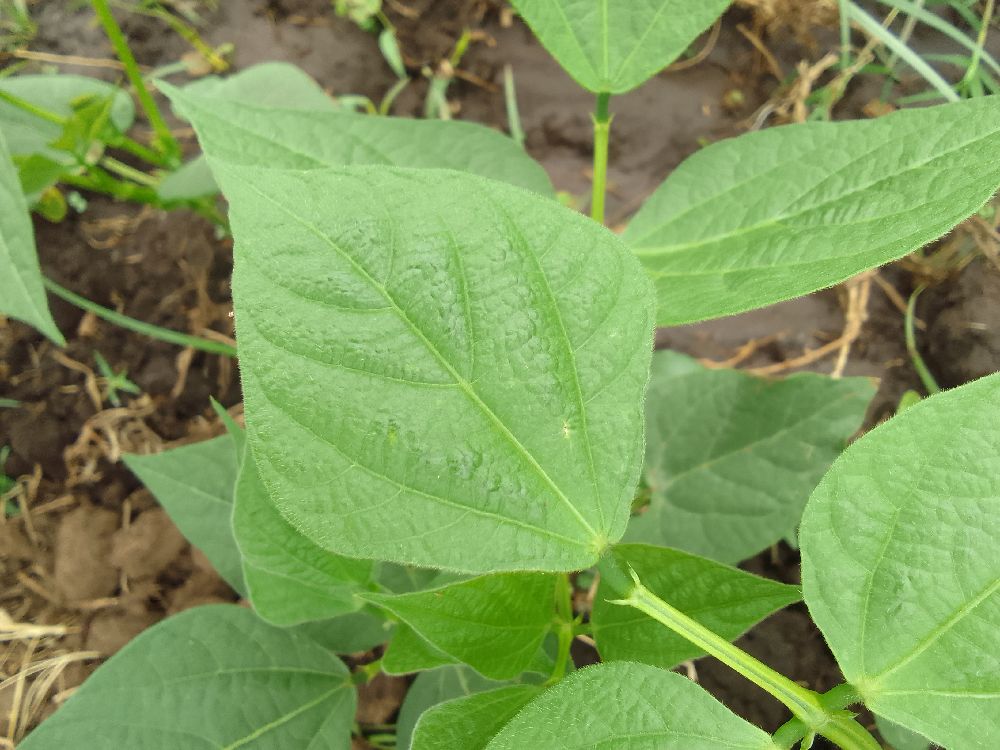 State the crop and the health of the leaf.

common bean, healthy
